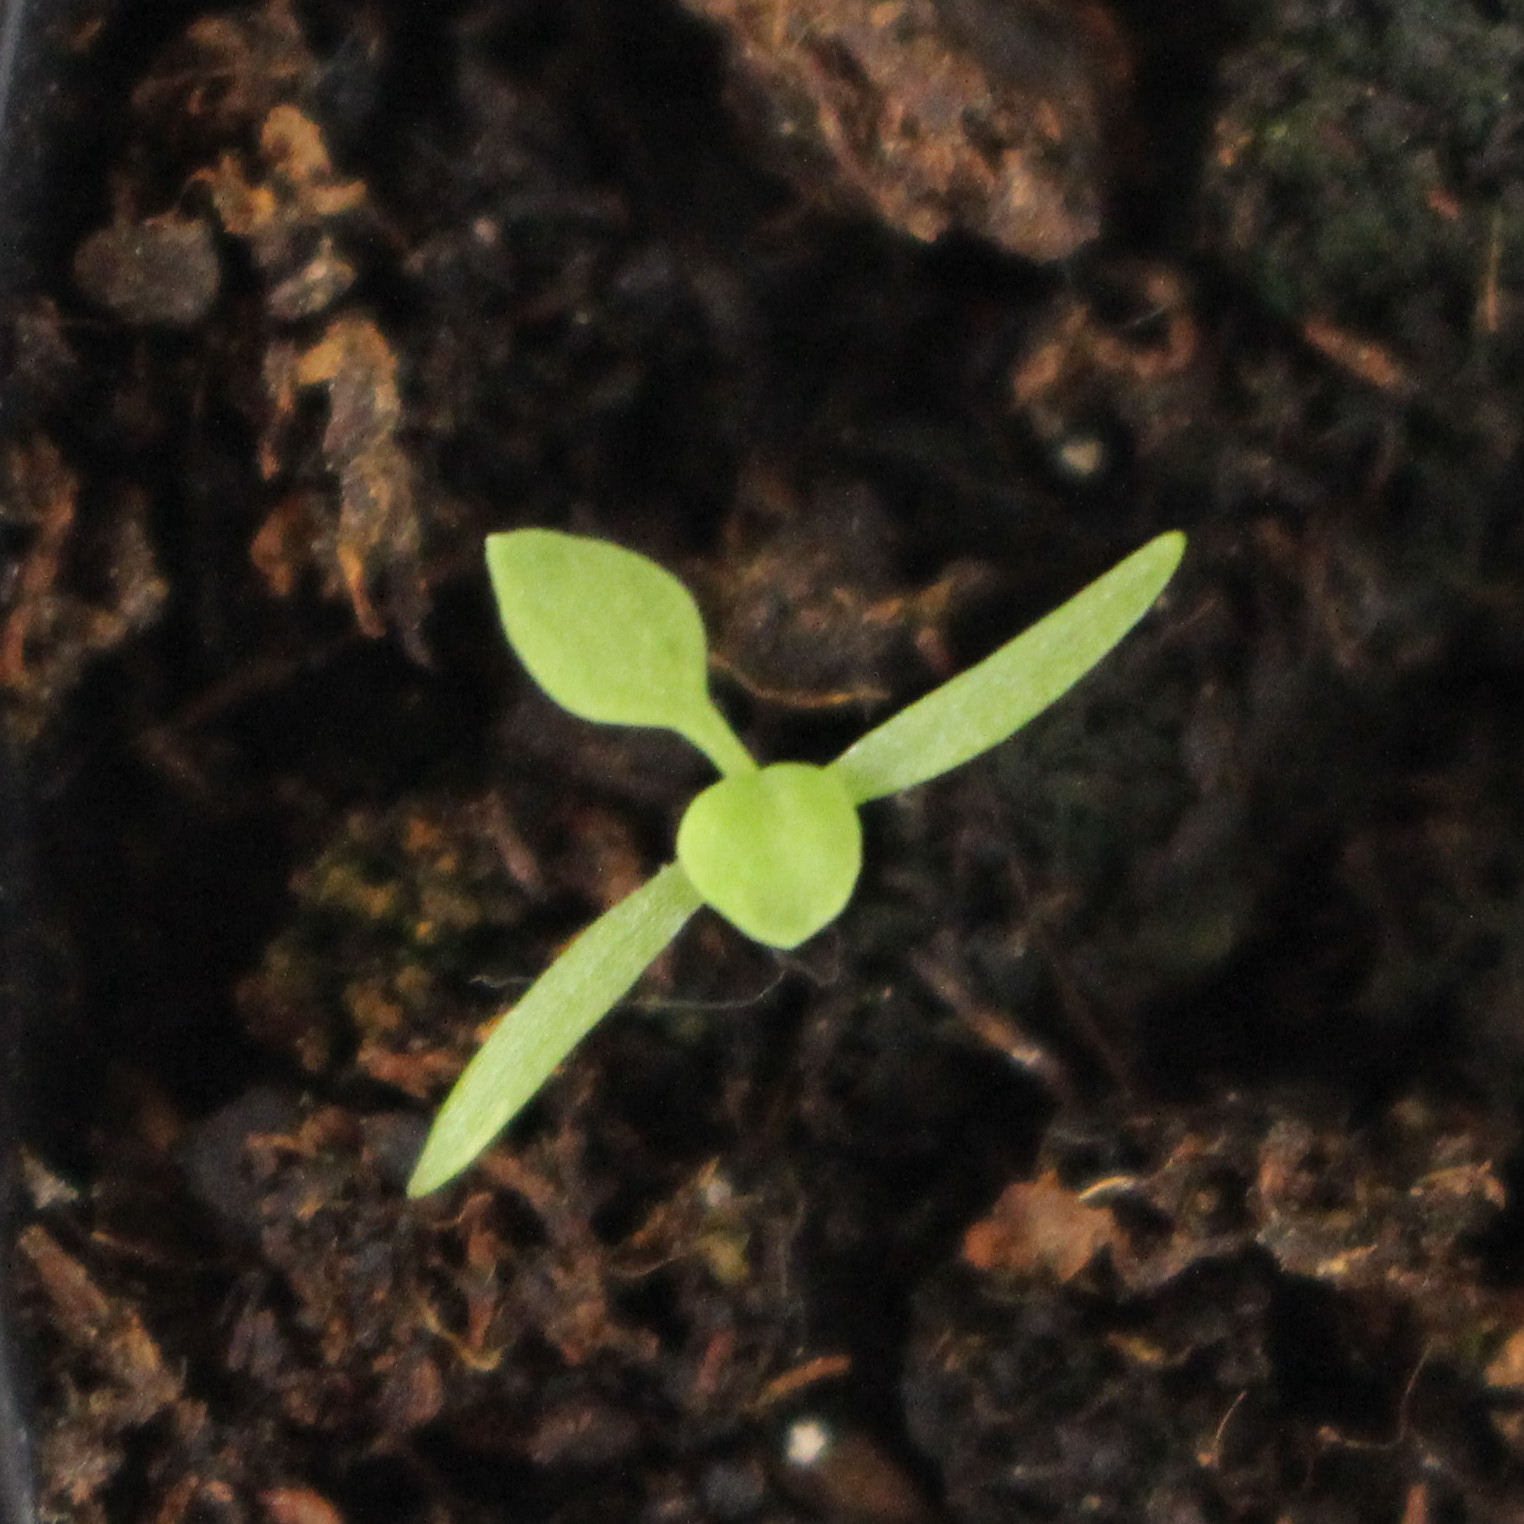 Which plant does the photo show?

Papaver rhoeas
